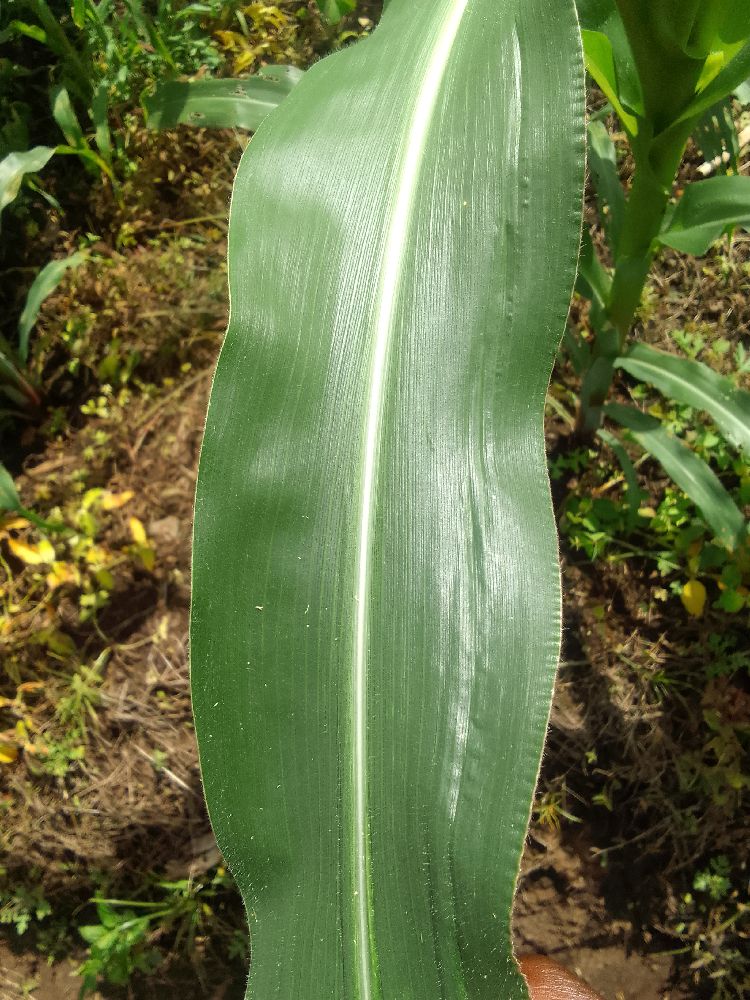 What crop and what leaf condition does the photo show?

maize, healthy
